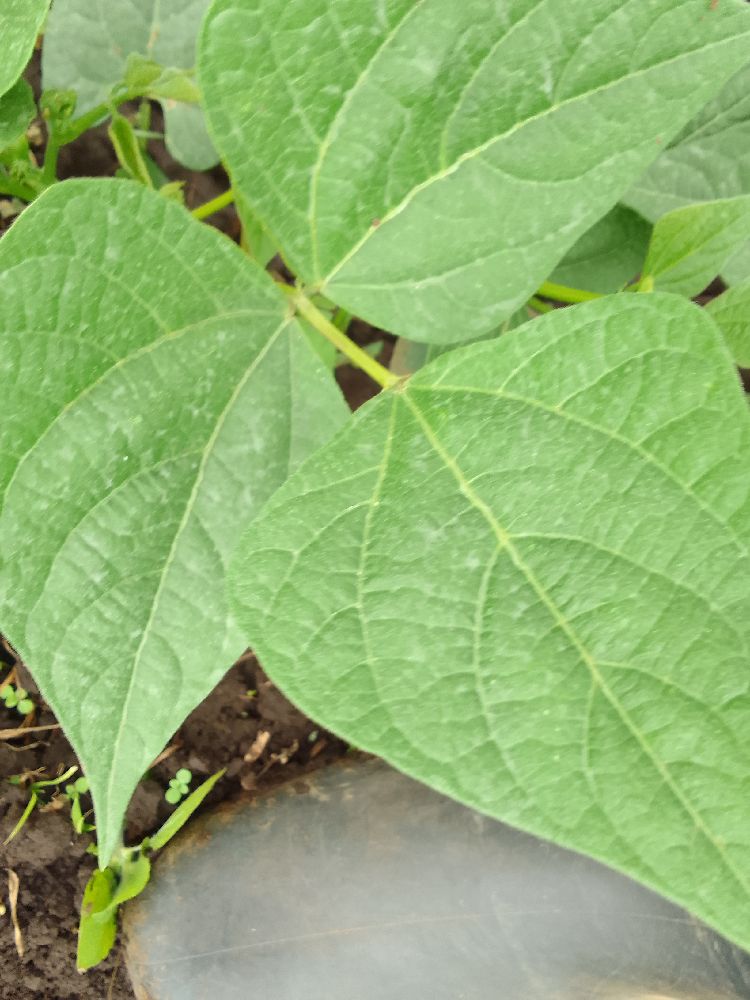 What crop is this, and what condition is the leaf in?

common bean, healthy
